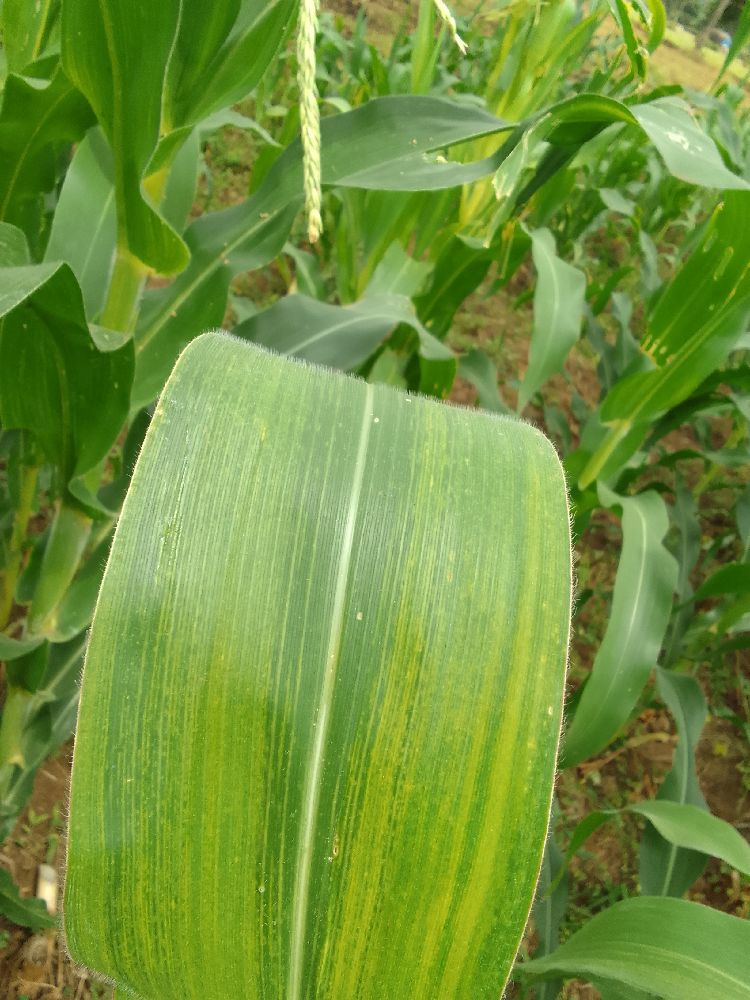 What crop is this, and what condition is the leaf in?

maize, maize lethal necrosis
